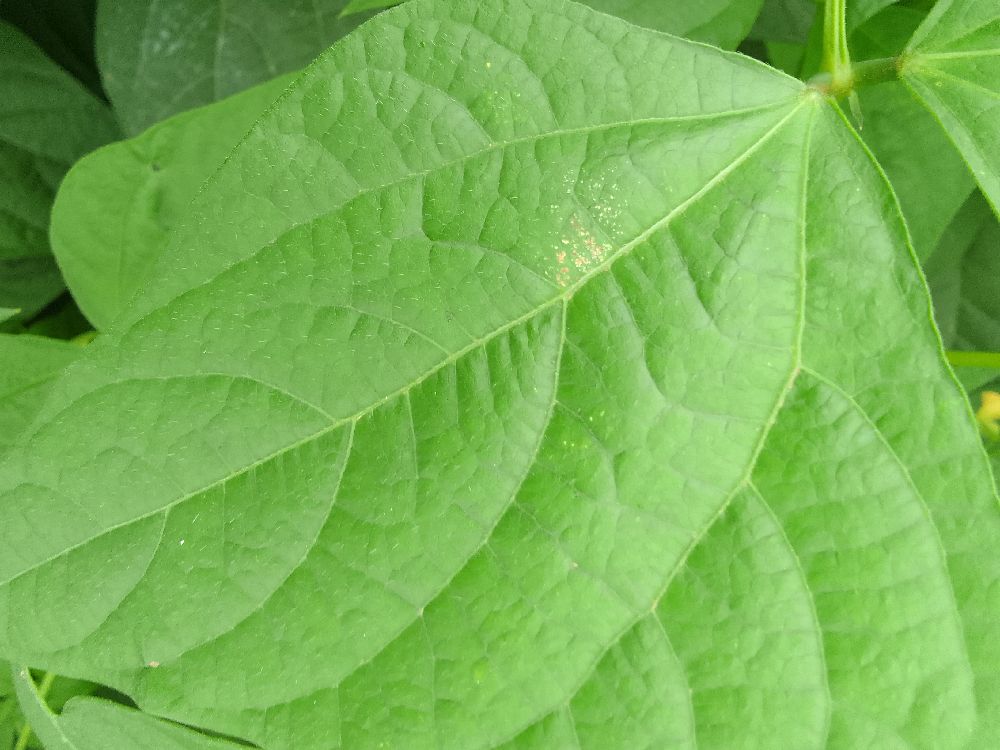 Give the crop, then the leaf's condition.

common bean, healthy
